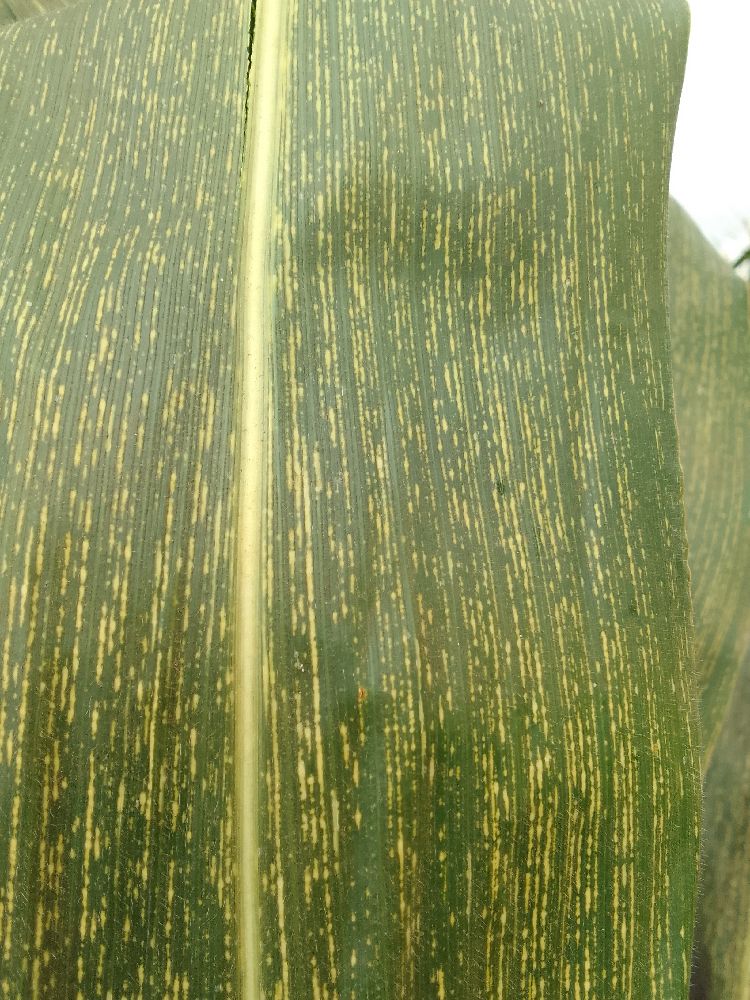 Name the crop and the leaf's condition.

maize, maize streak virus
